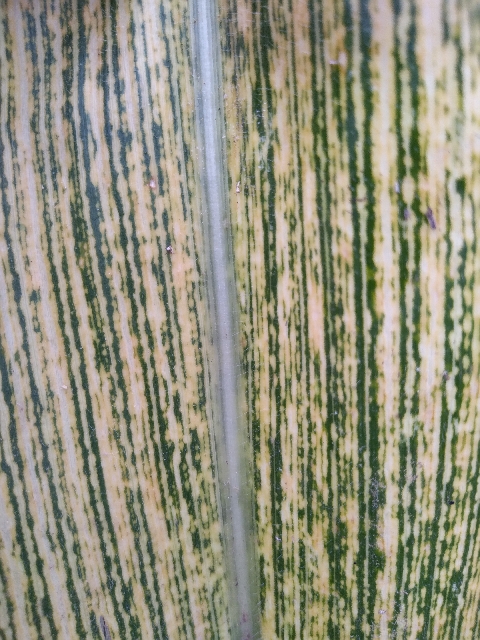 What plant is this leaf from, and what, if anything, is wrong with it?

maize, maize streak virus
